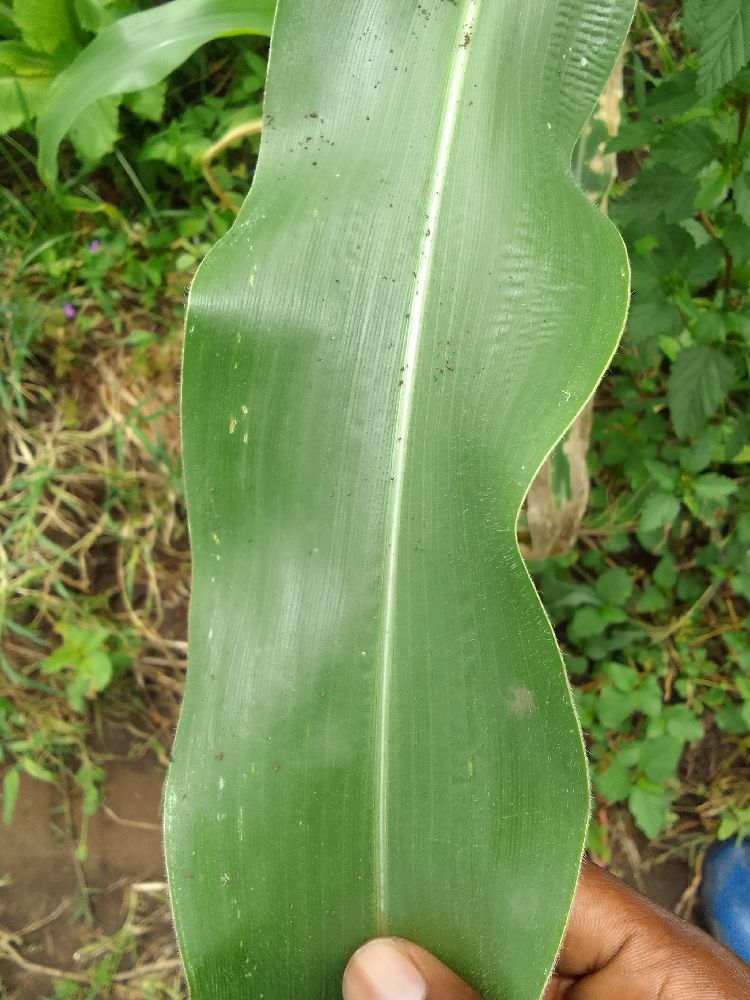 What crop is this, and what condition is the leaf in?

maize, healthy
